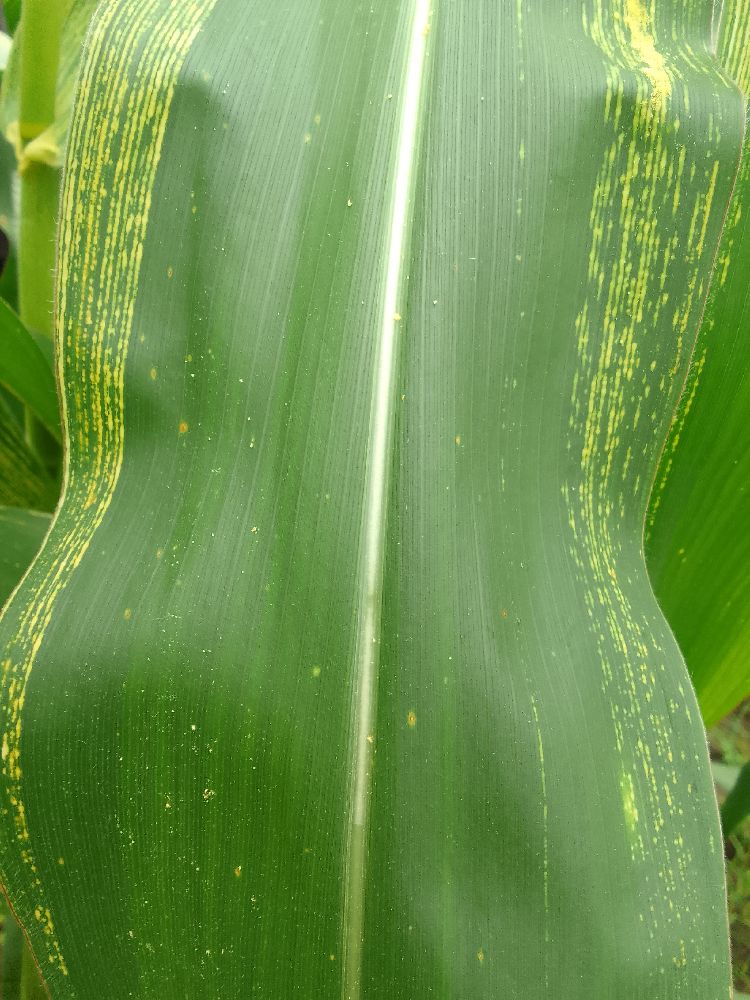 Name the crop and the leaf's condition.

maize, maize streak virus
